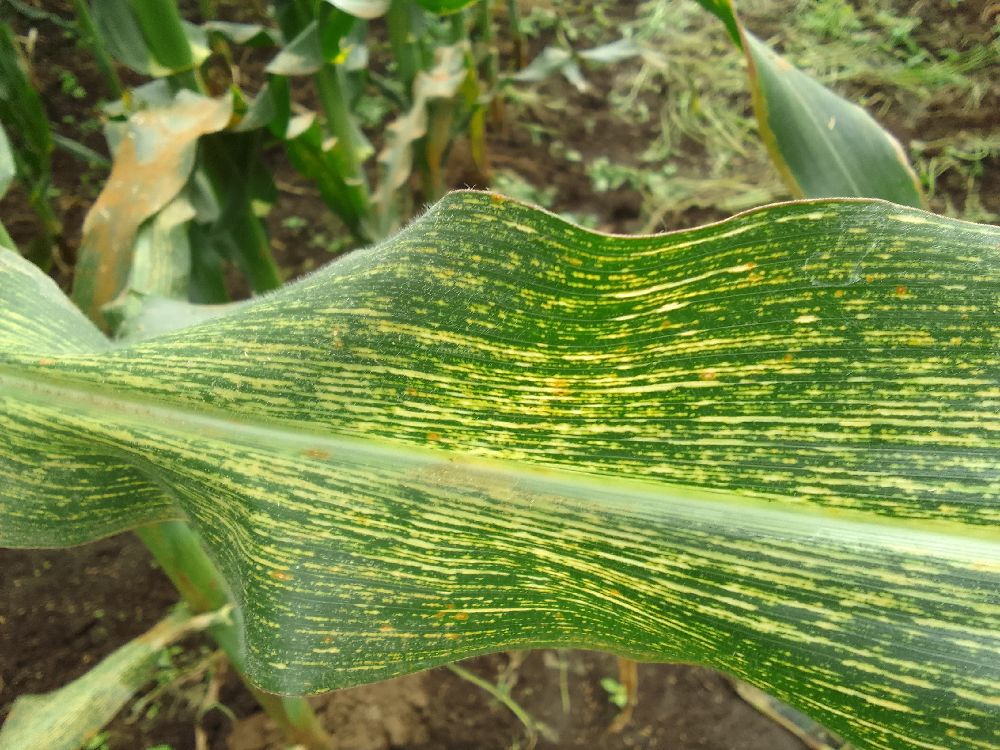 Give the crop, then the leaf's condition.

maize, maize streak virus
